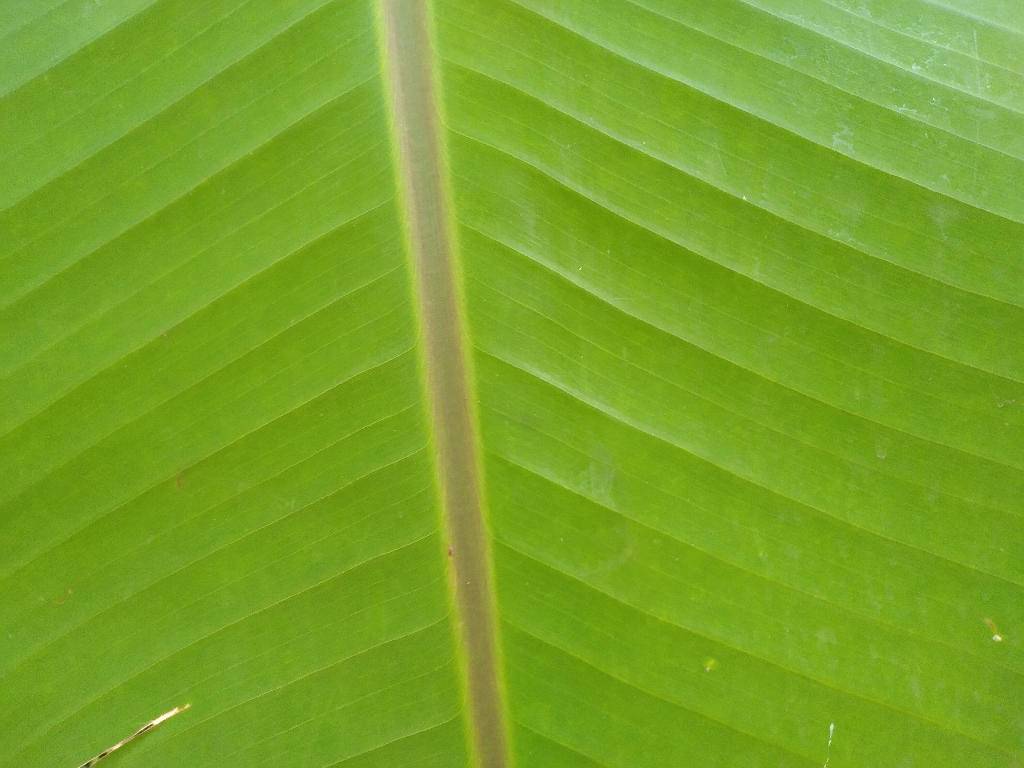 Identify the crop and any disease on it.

banana, healthy
